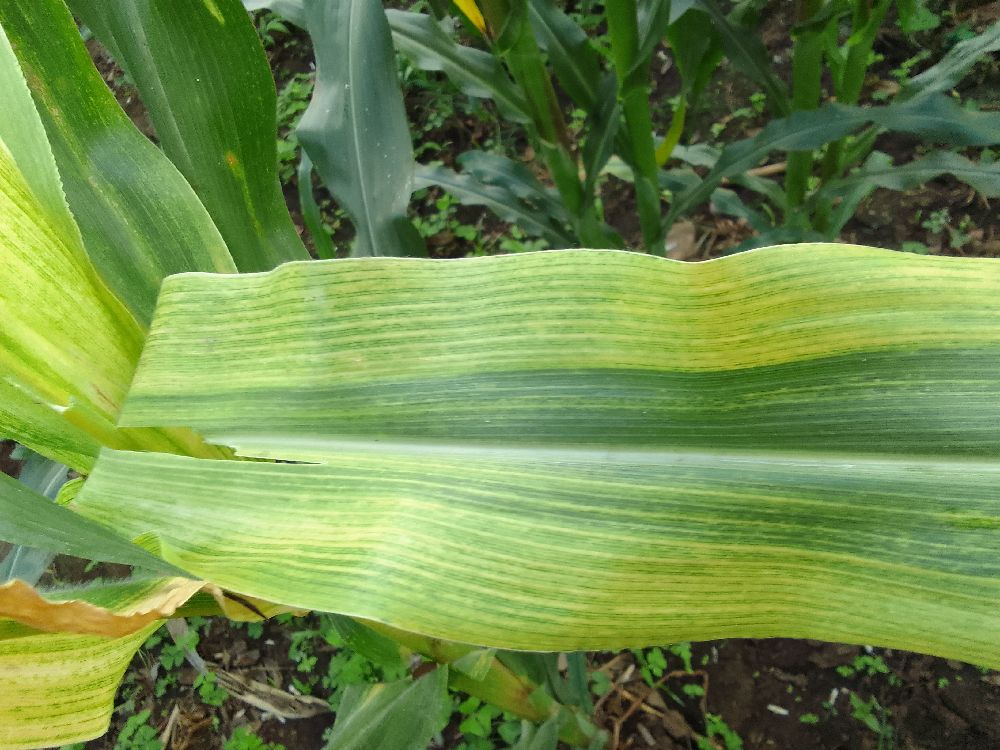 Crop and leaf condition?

maize, maize lethal necrosis
